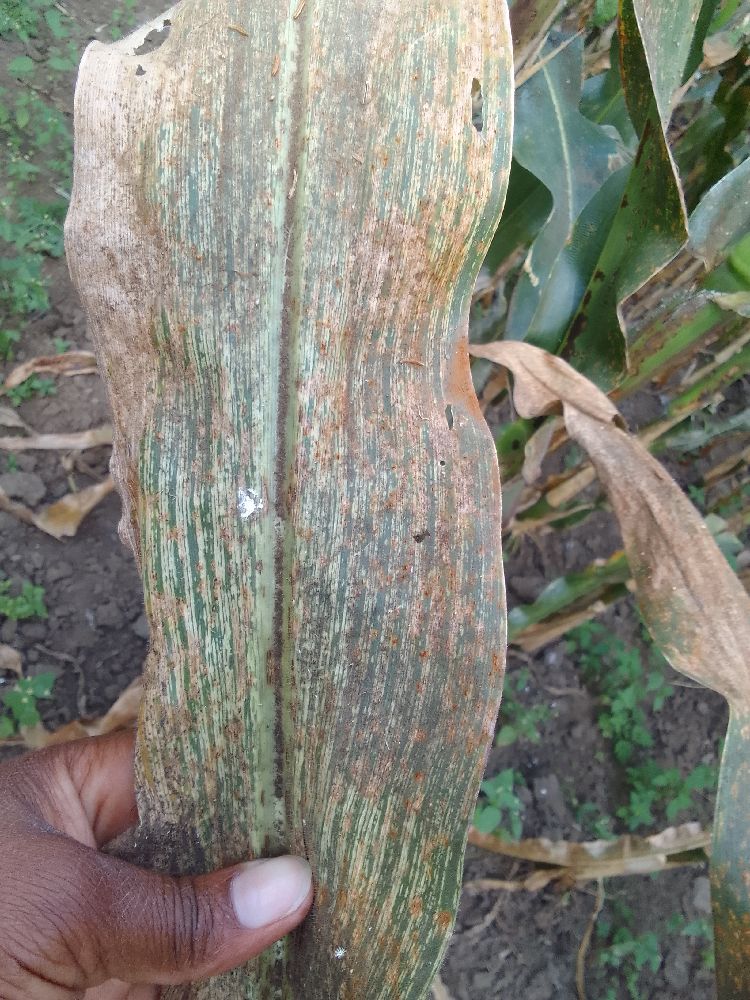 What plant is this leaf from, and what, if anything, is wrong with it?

maize, maize streak virus
